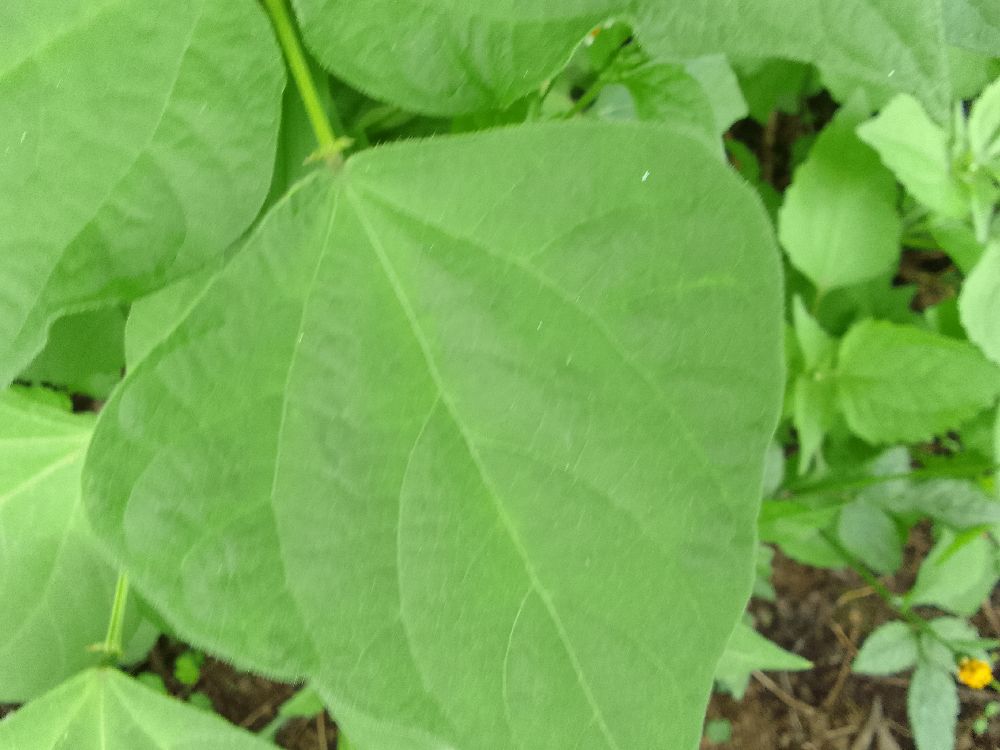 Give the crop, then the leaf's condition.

common bean, healthy
